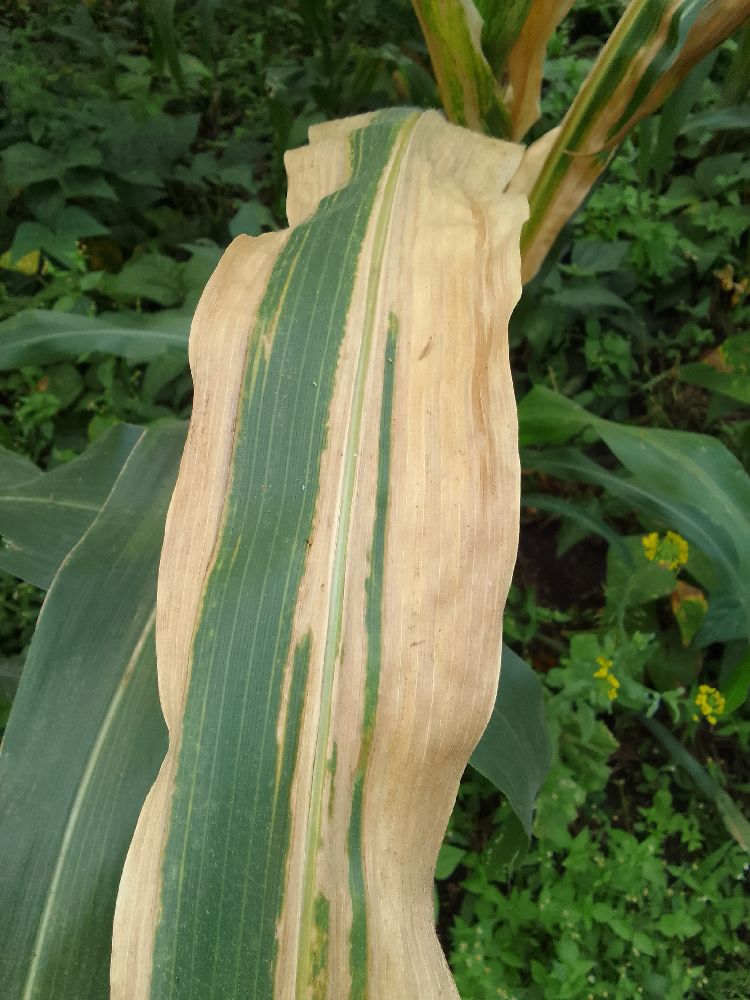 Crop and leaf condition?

maize, maize lethal necrosis
